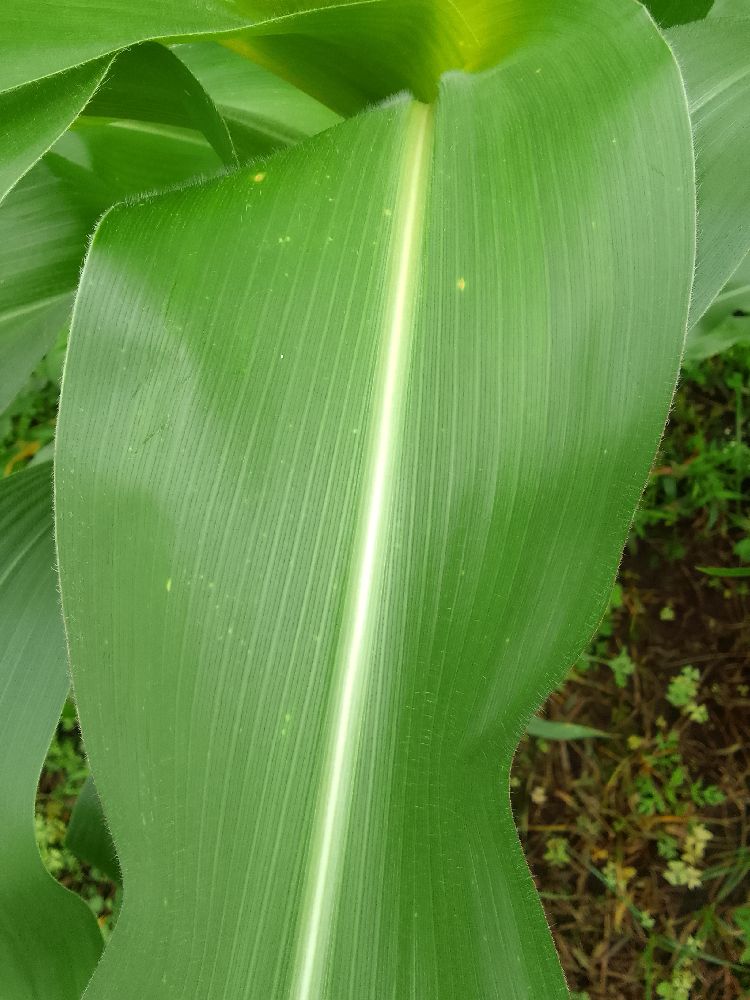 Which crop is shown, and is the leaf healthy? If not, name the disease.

maize, healthy
